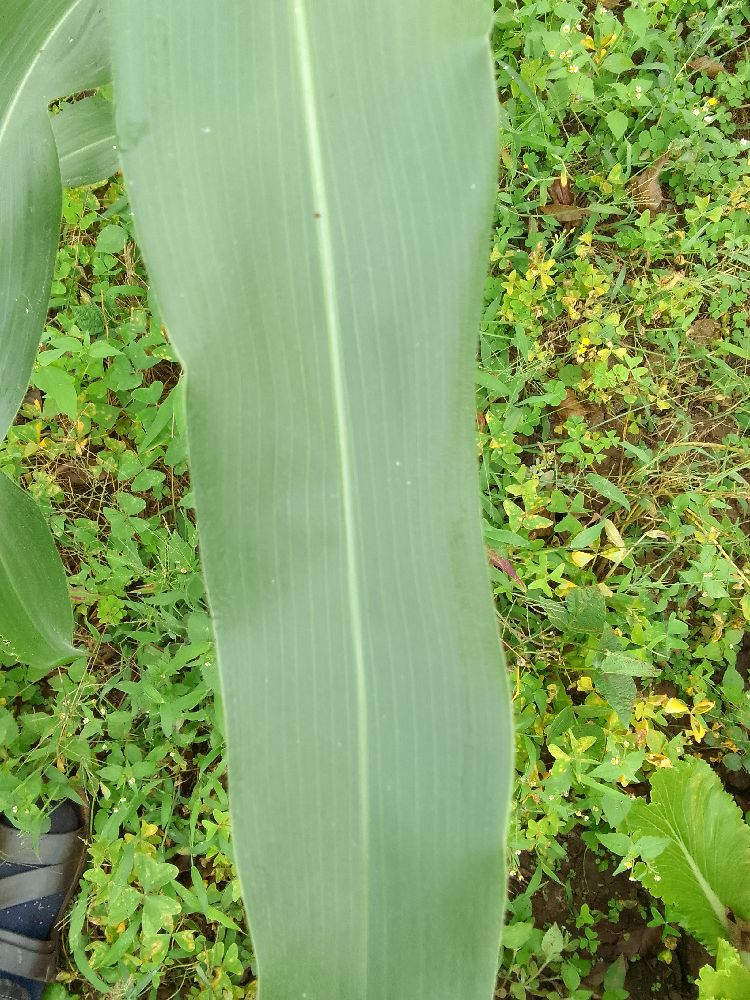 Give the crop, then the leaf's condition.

maize, healthy
